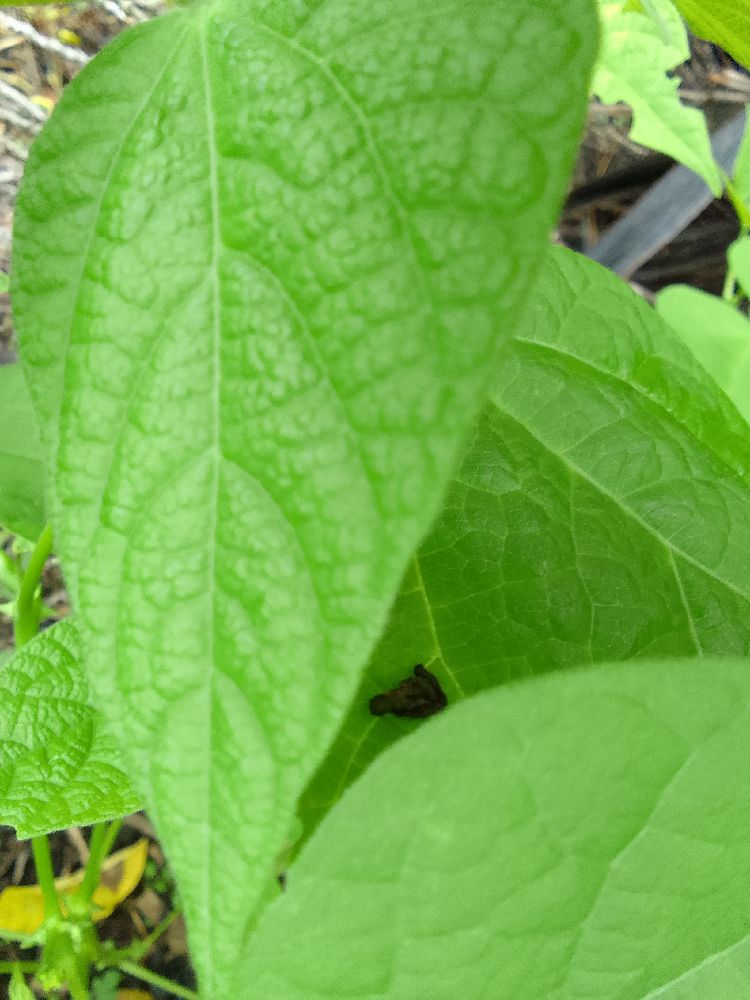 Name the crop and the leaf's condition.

common bean, healthy
